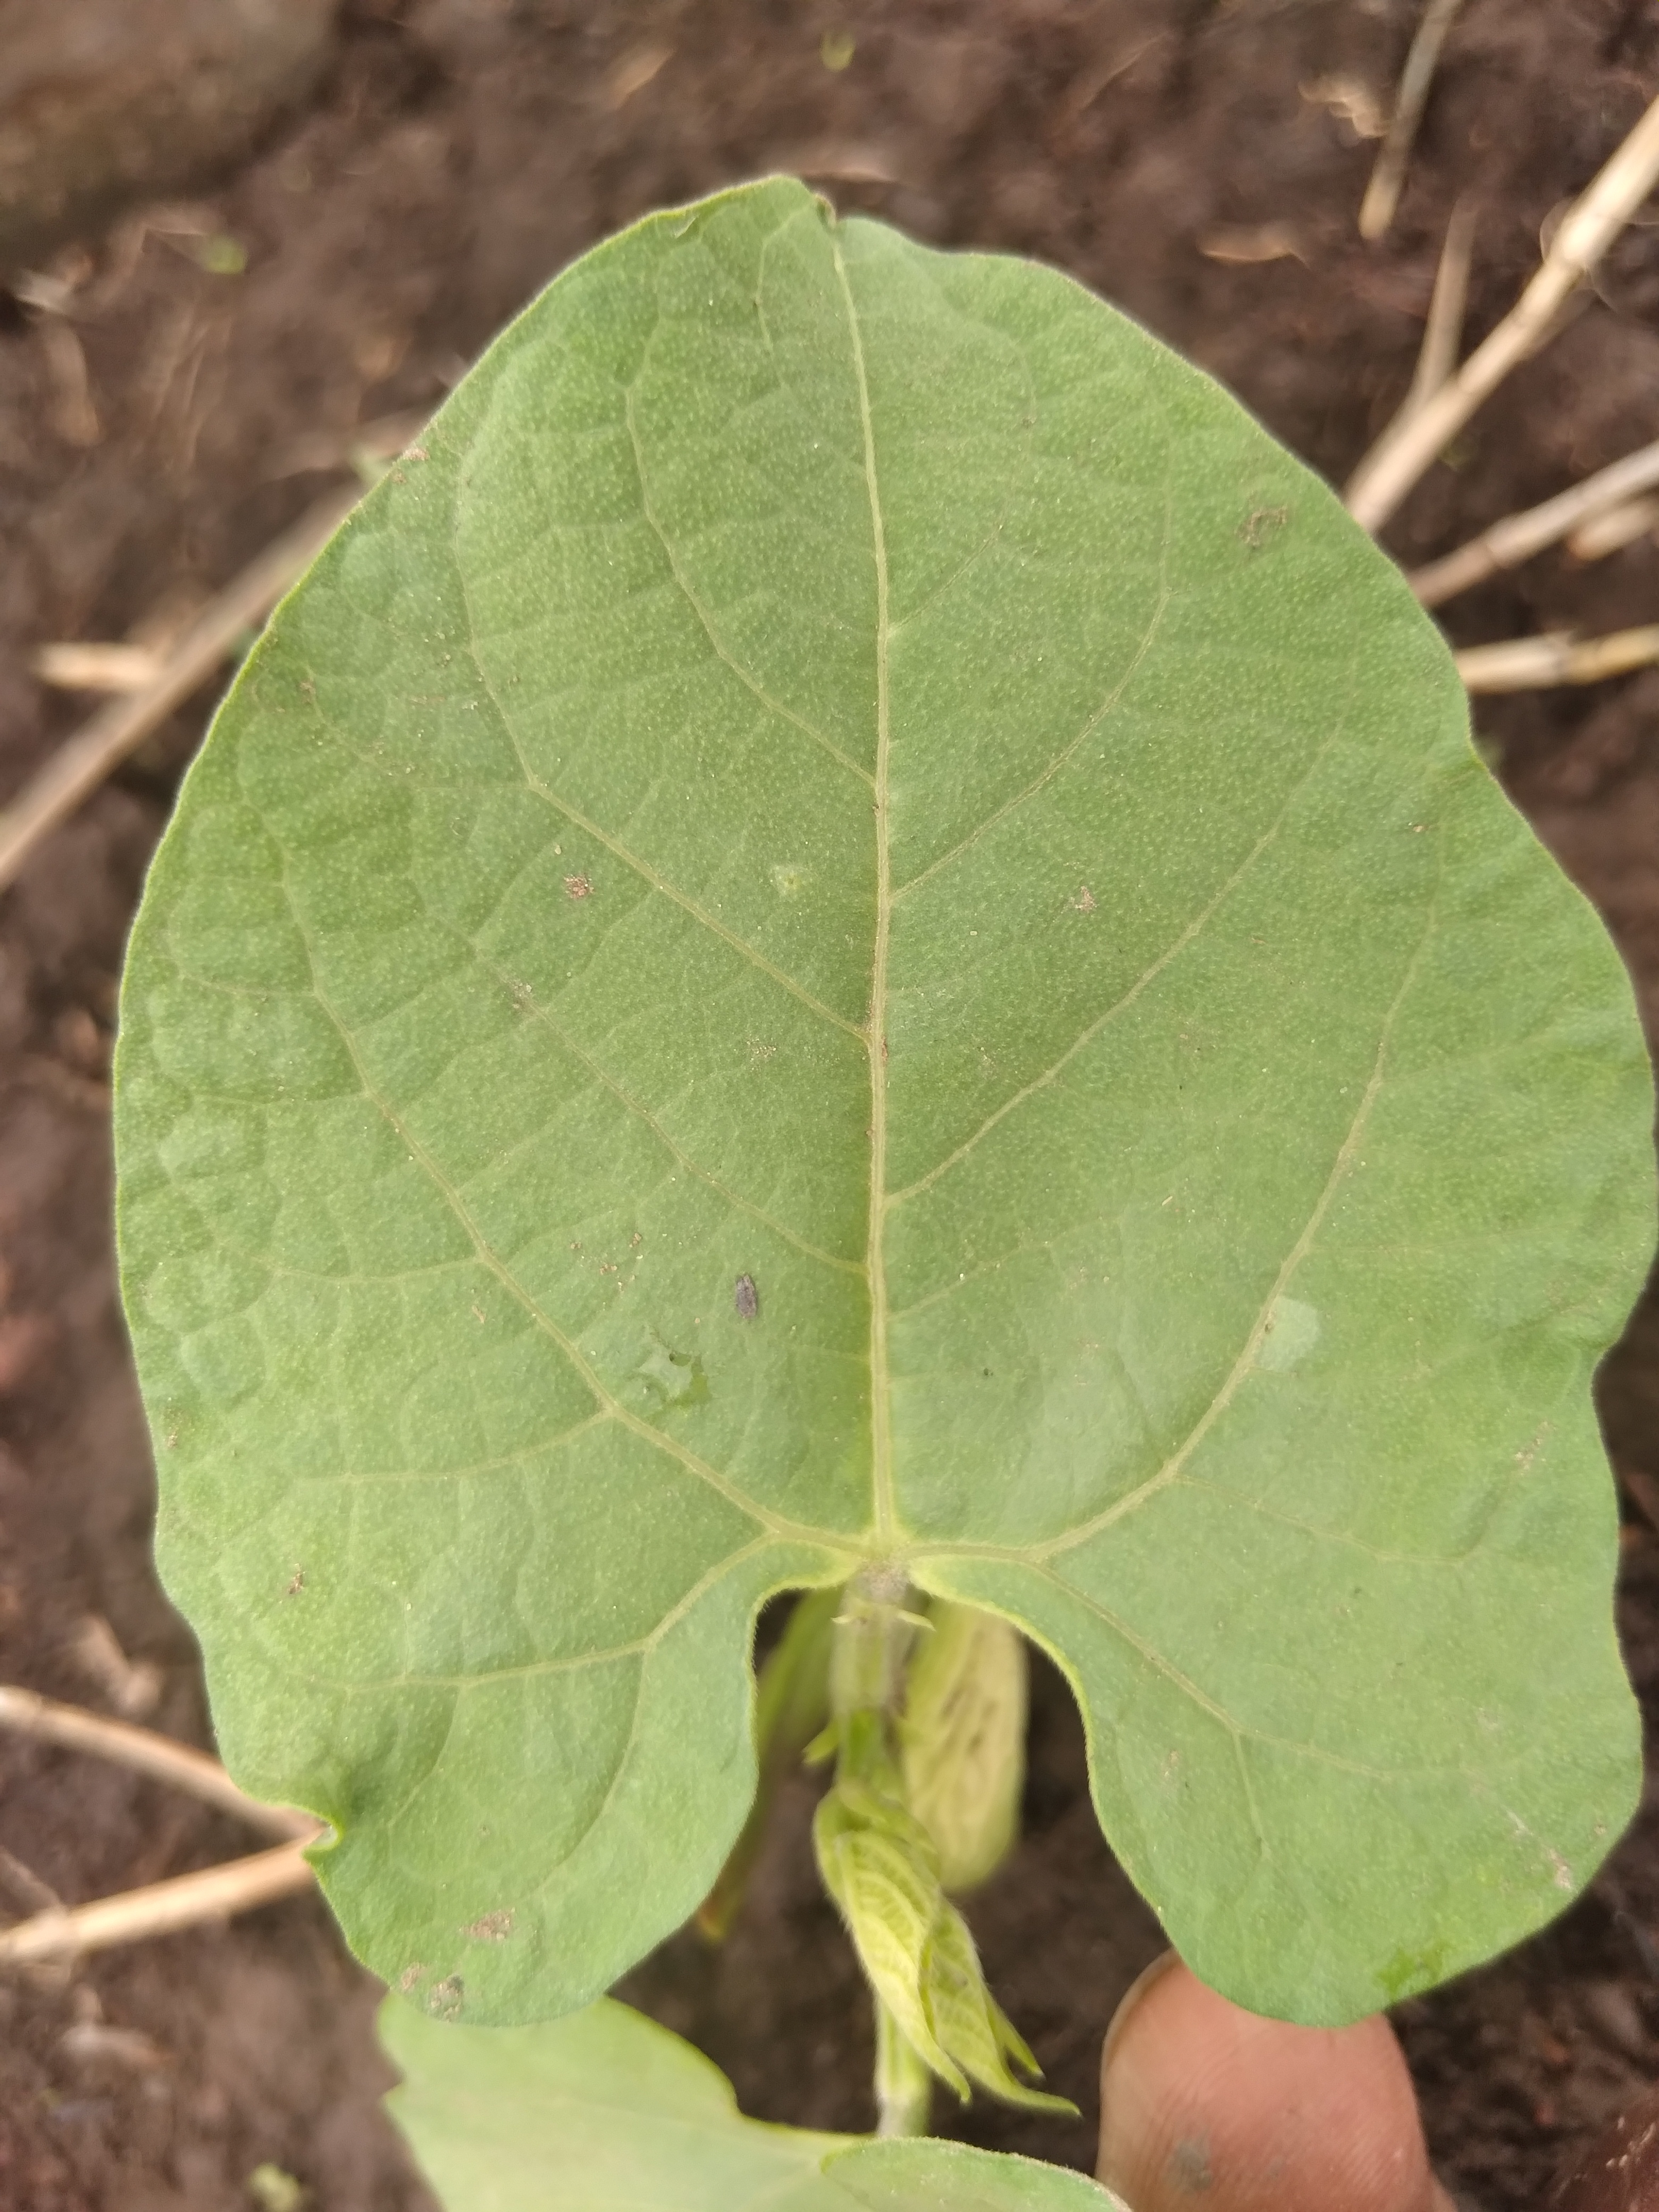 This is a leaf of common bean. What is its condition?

healthy
